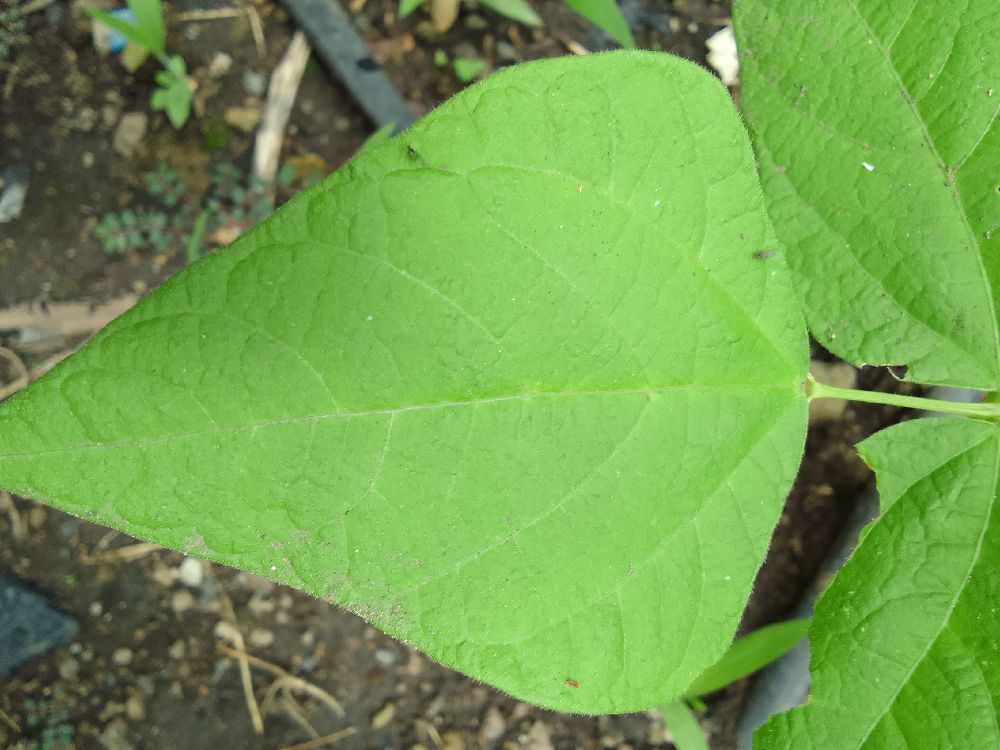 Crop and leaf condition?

common bean, healthy
